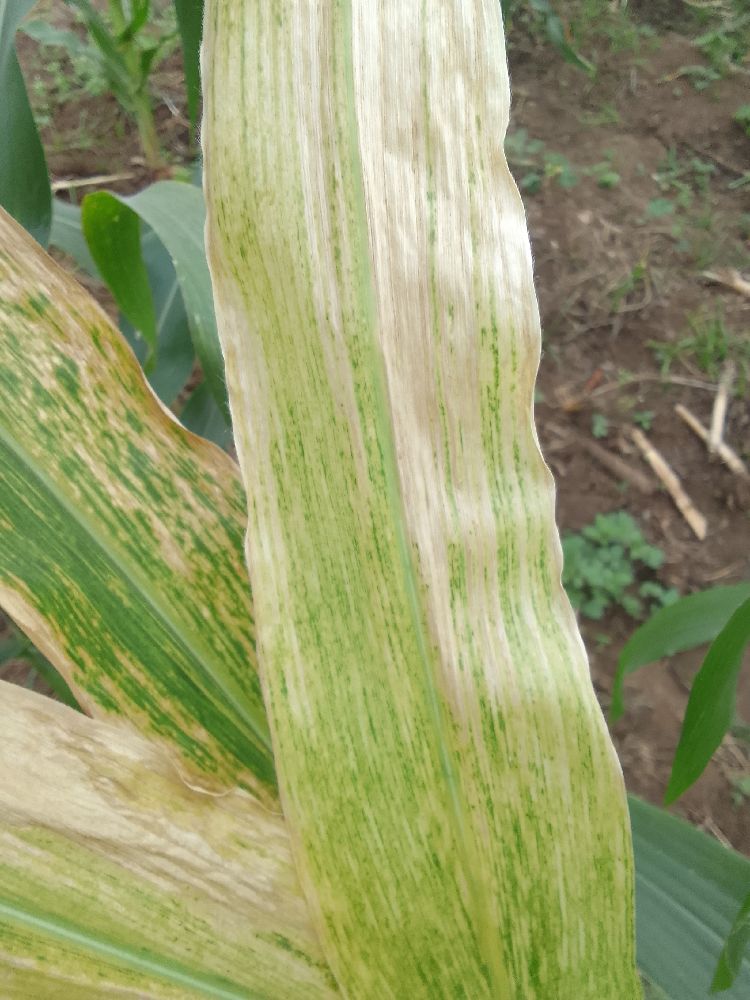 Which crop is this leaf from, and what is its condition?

maize, maize lethal necrosis
